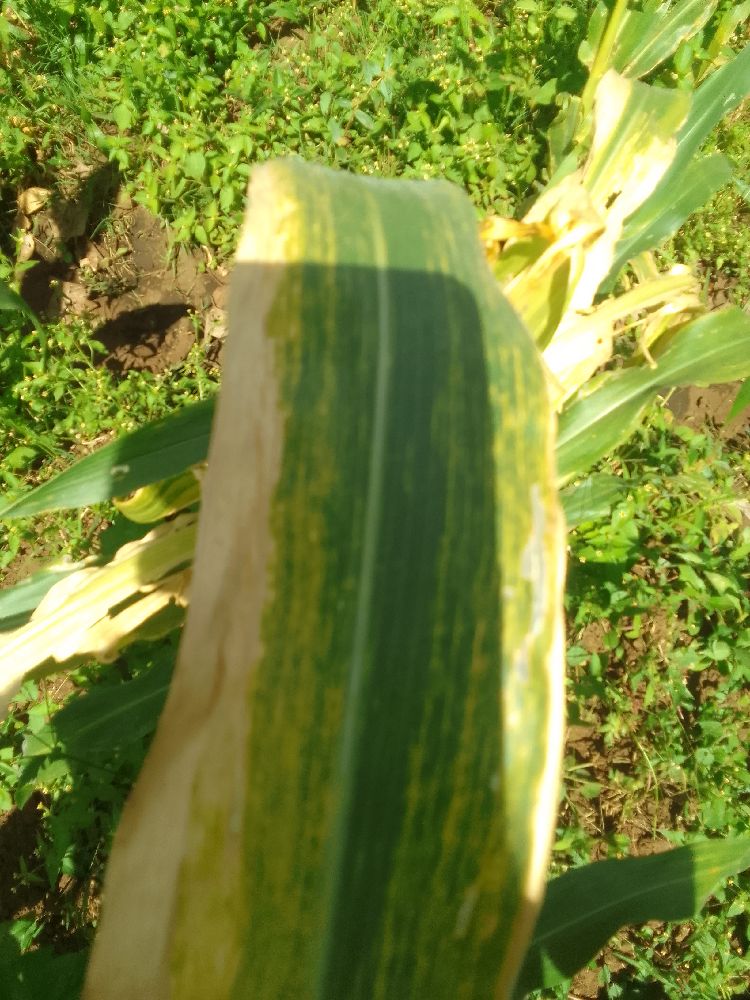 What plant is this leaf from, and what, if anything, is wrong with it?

maize, maize lethal necrosis
